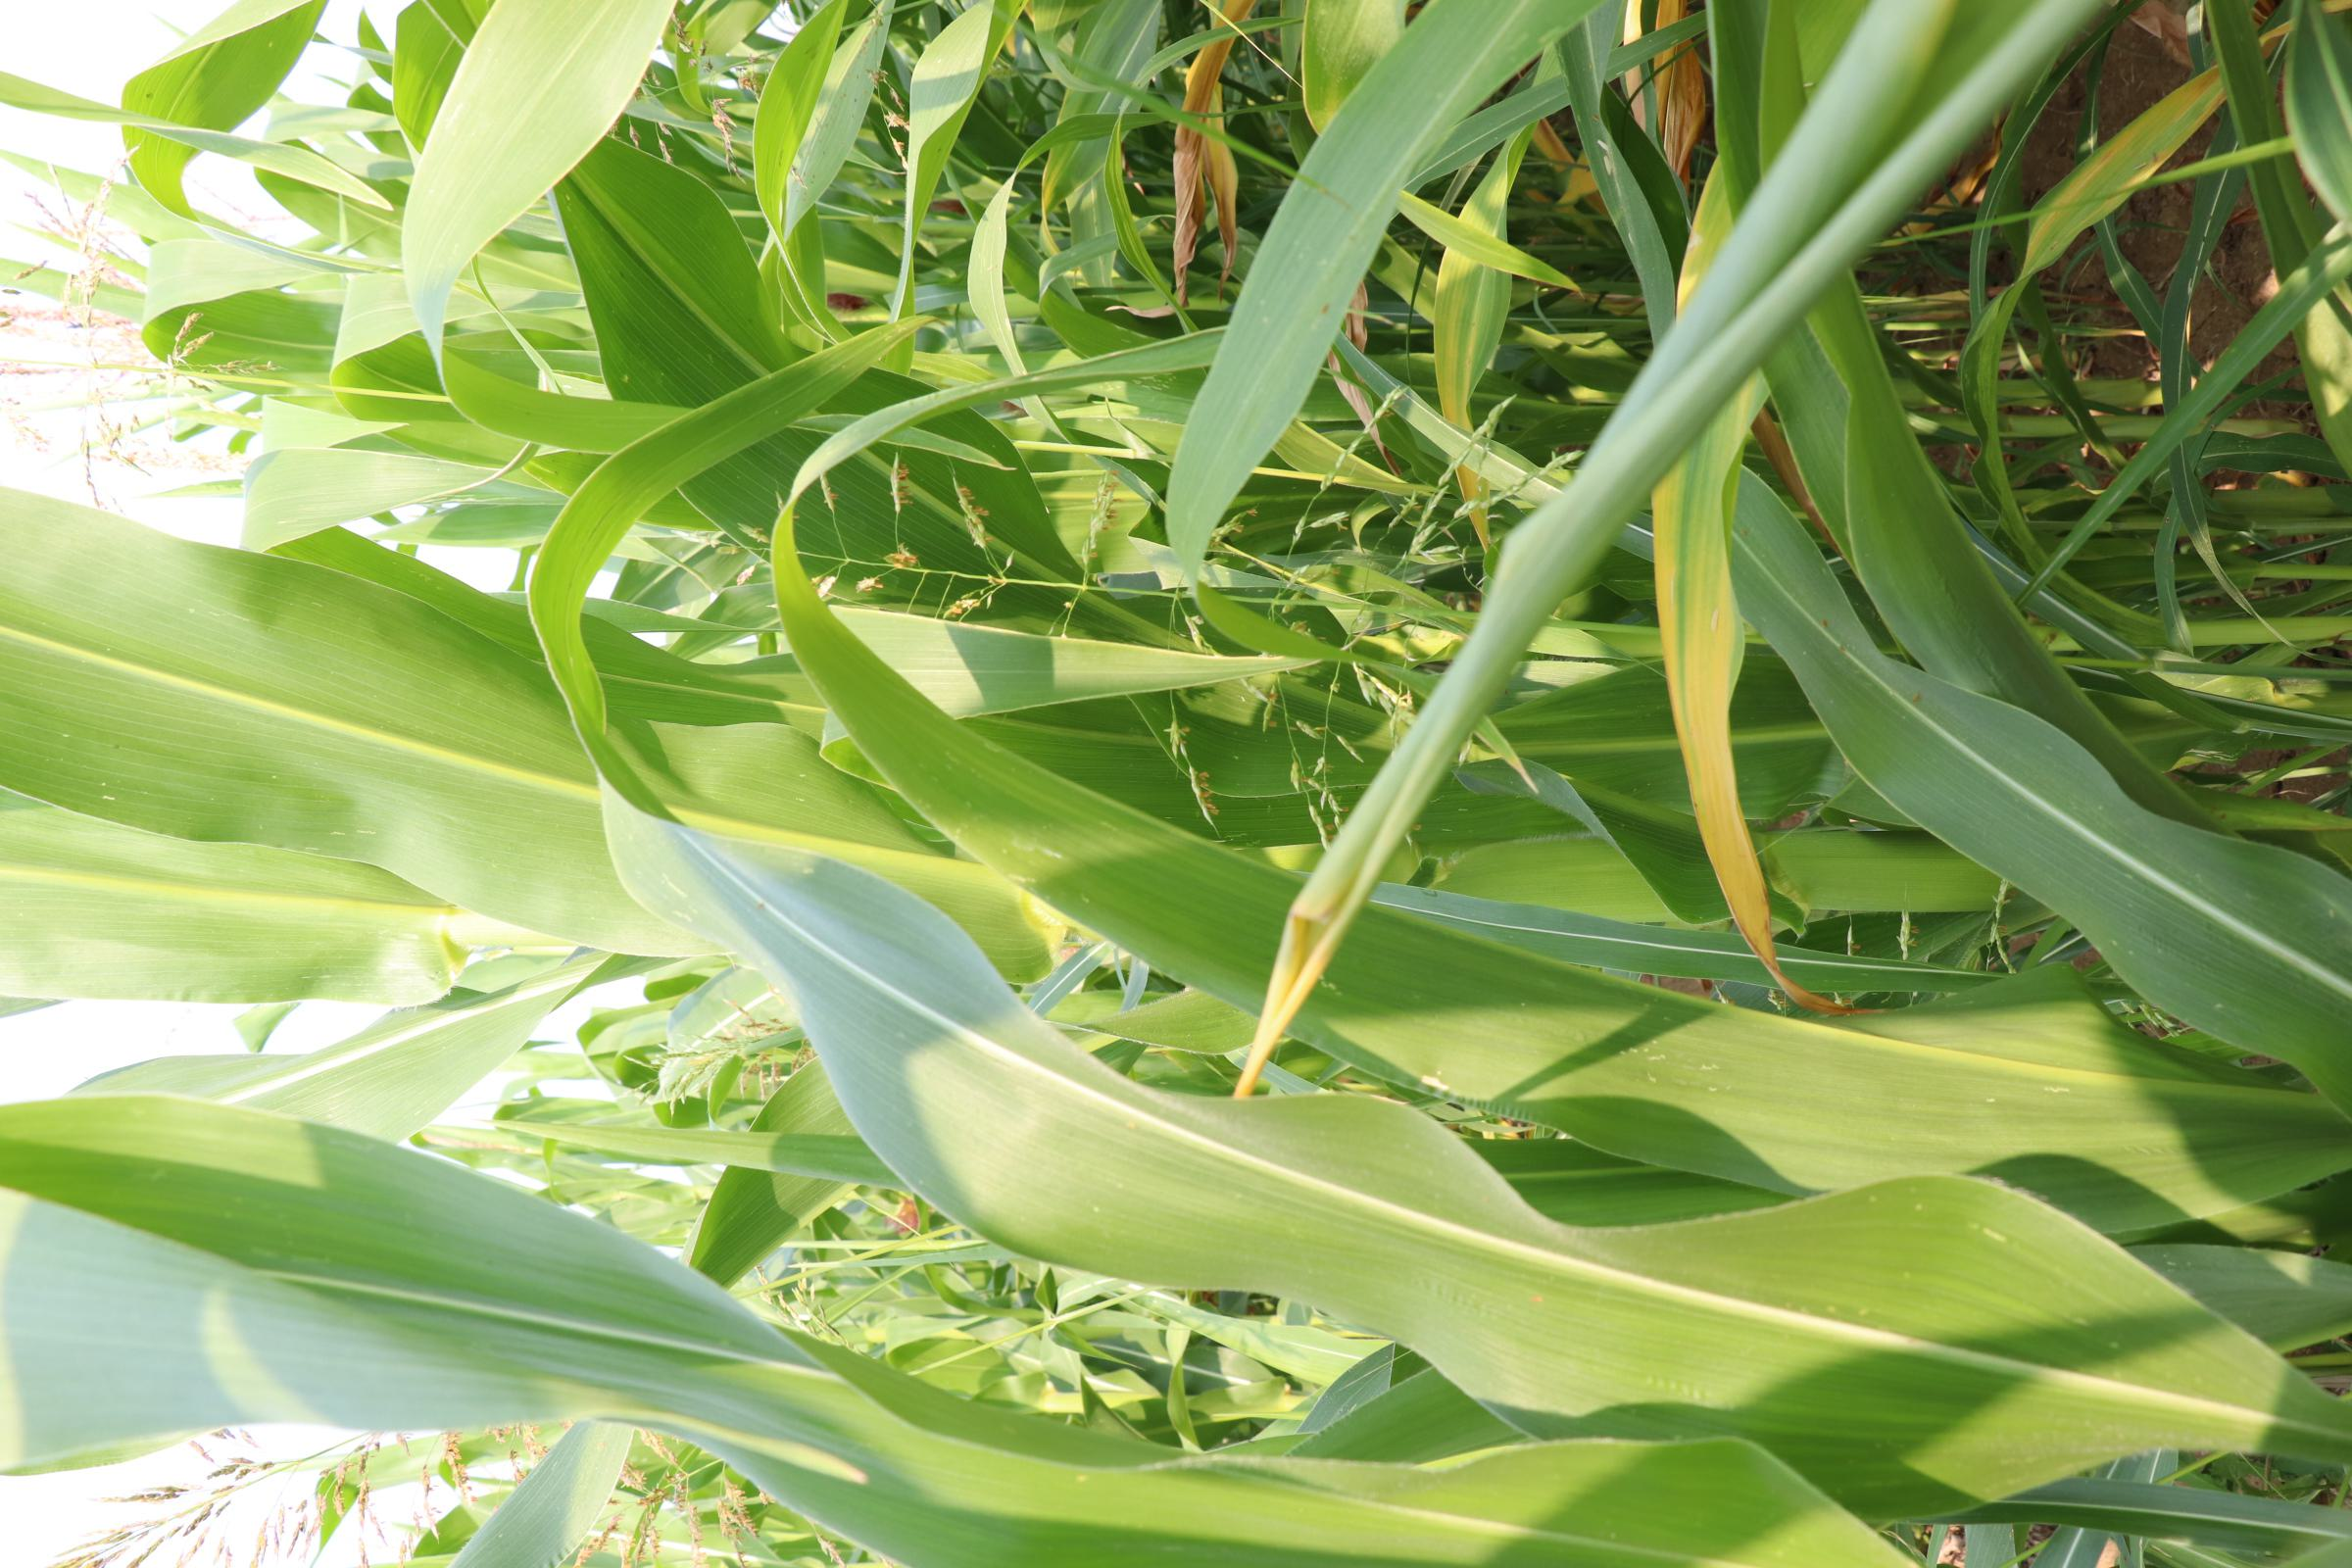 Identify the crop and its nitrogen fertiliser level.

maize, reduced nitrogen fertilisation
